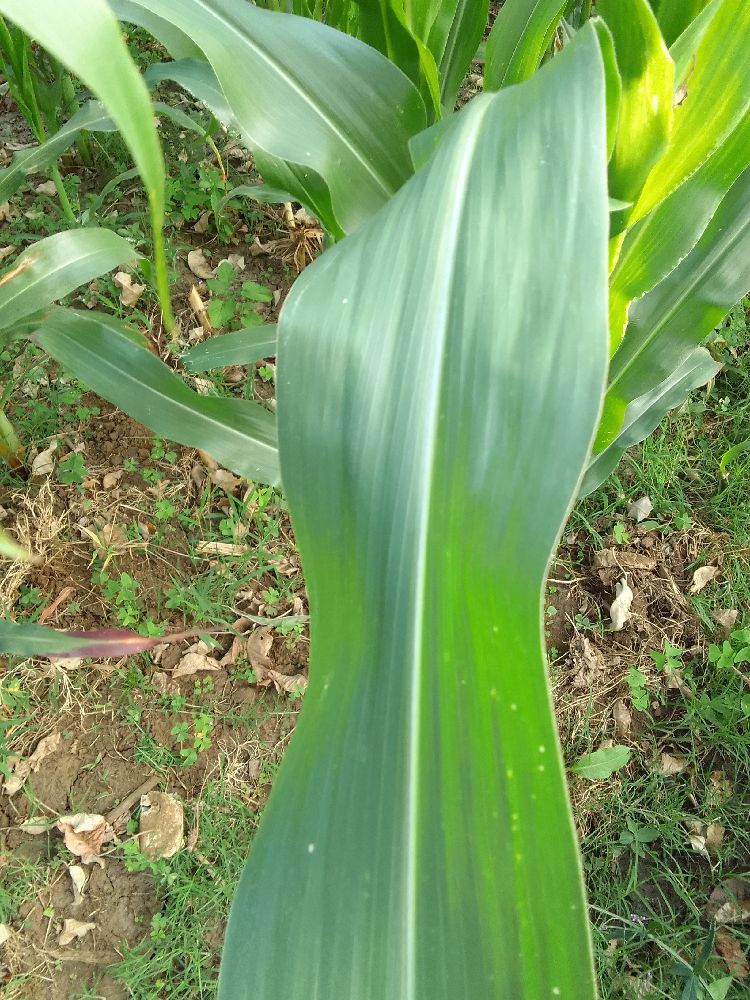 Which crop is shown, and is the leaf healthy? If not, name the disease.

maize, healthy
